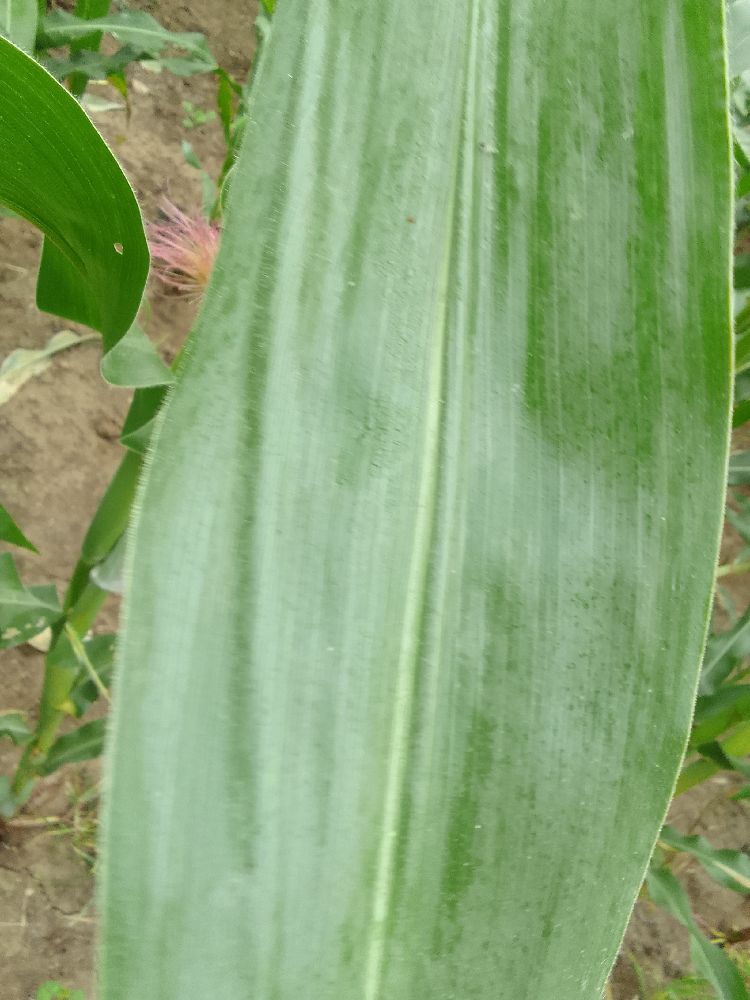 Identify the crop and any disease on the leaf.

maize, healthy
